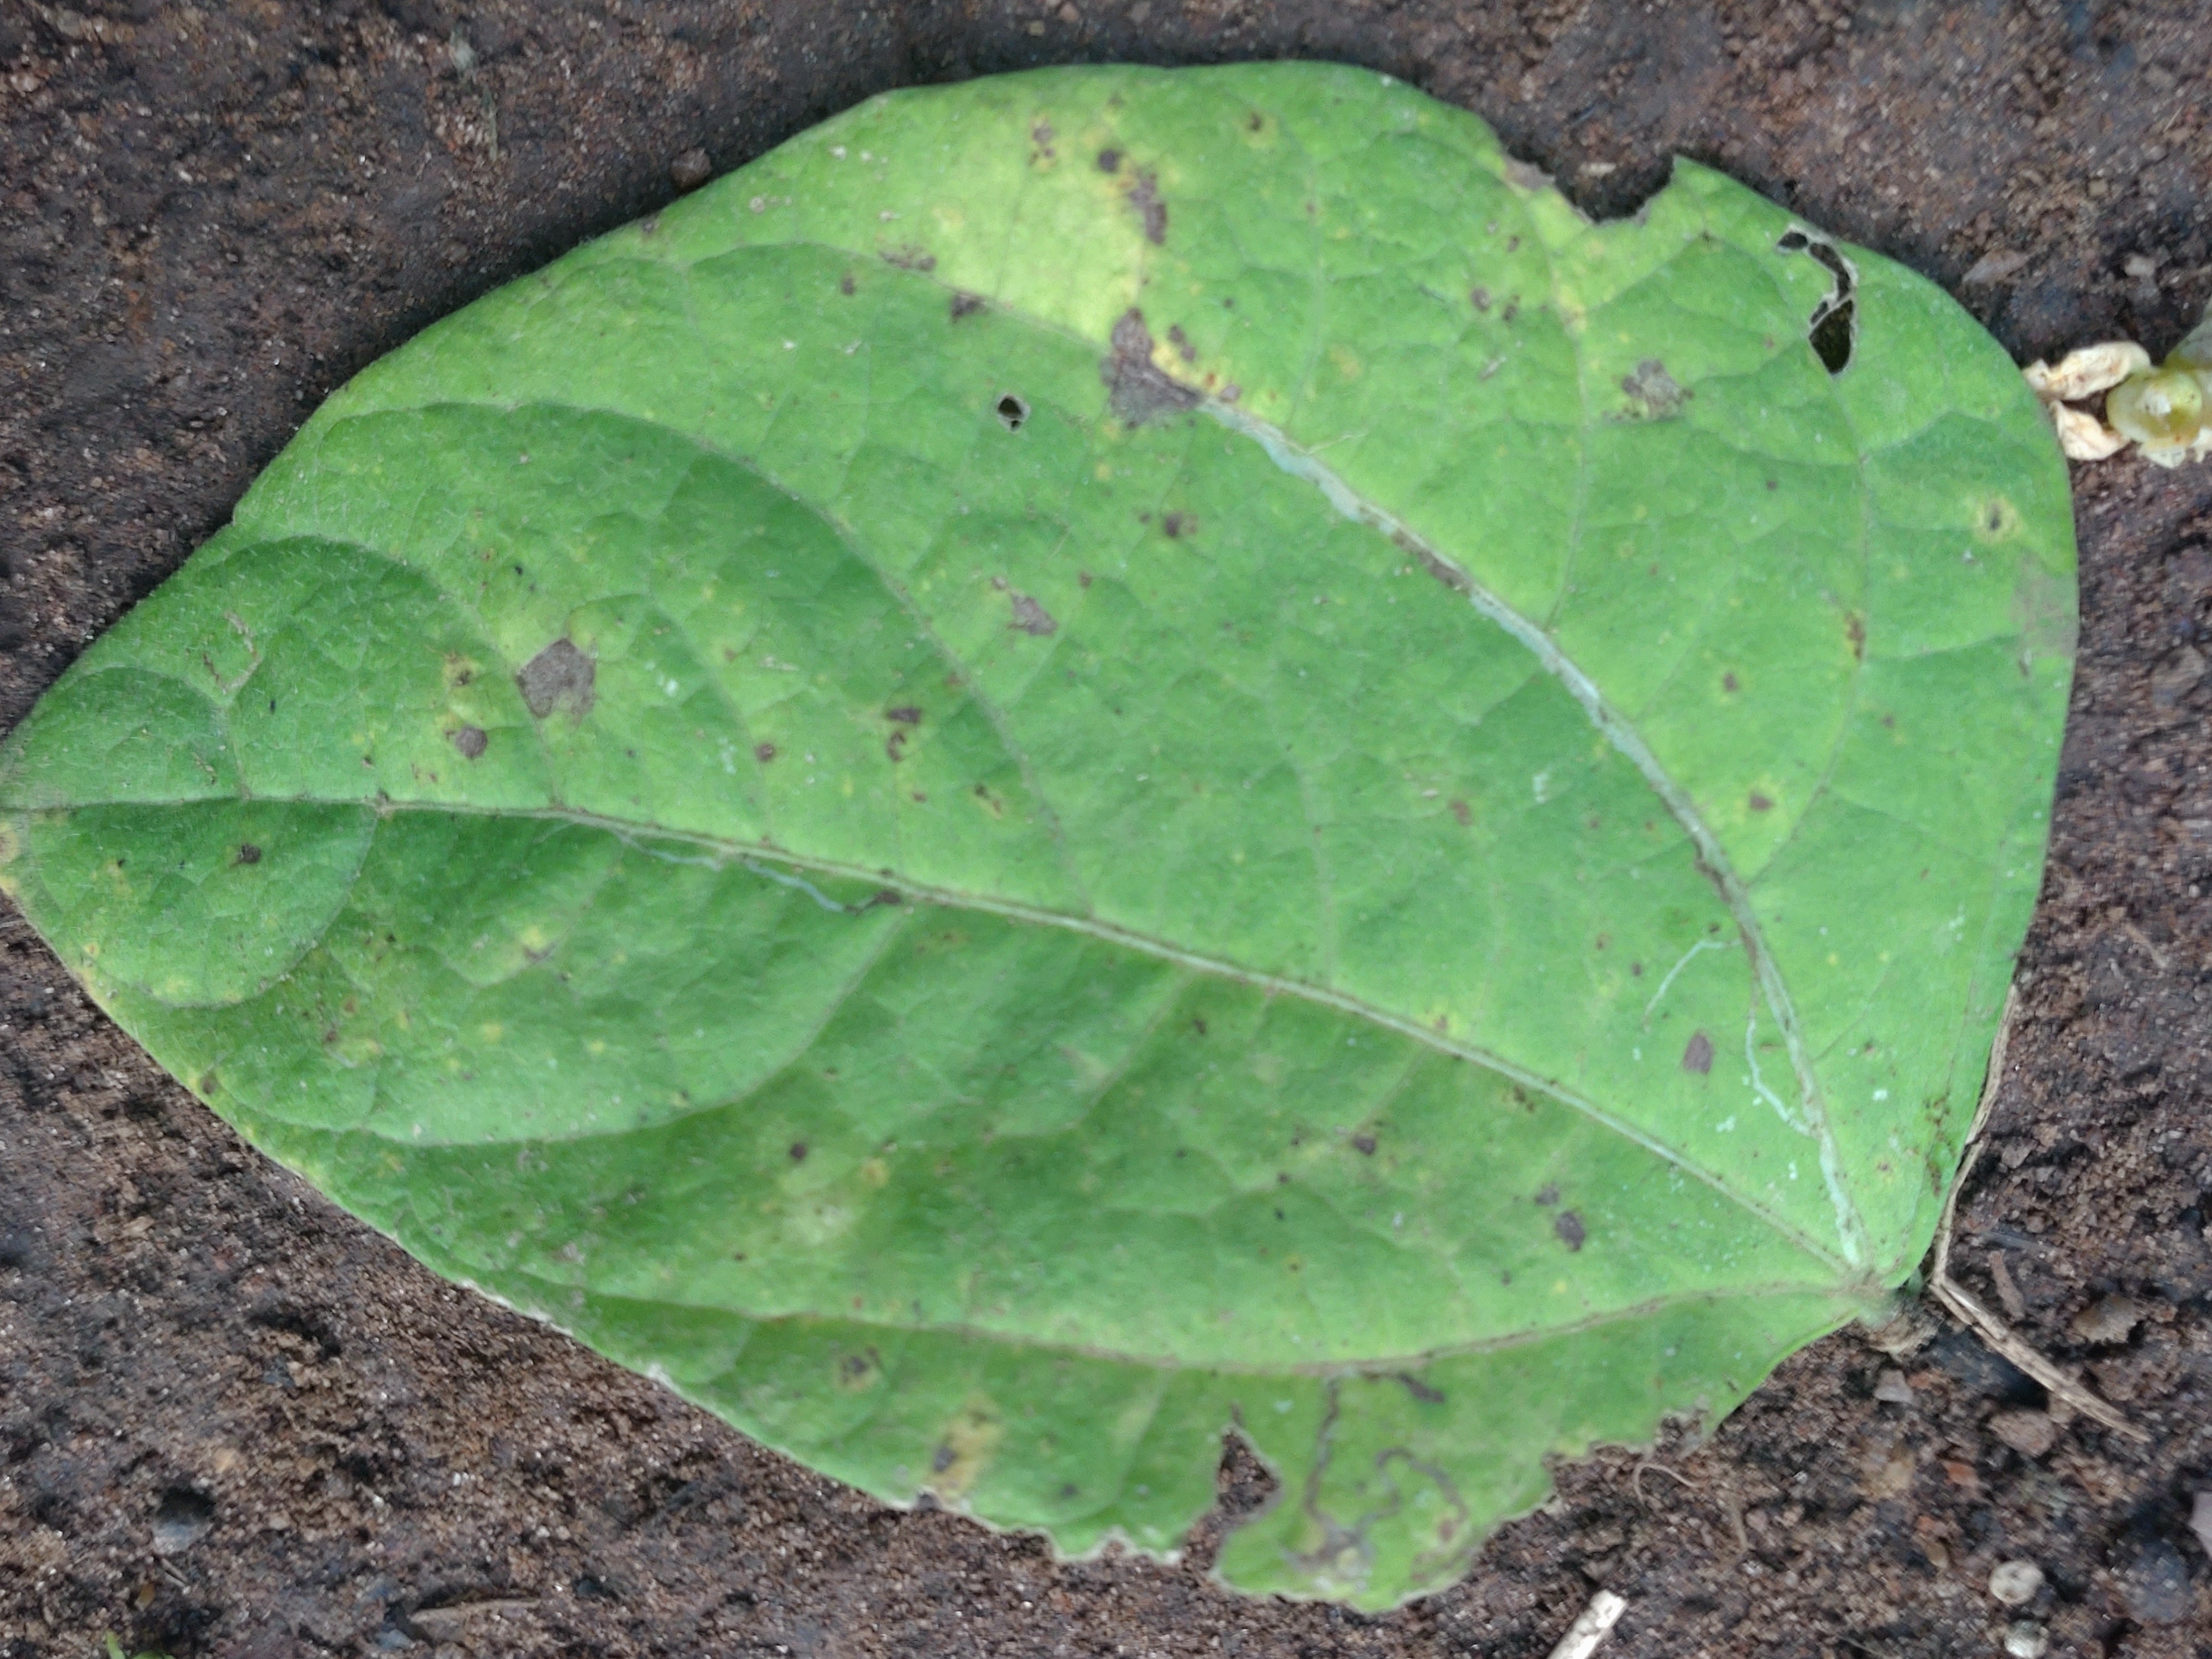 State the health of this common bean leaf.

anthracnose
